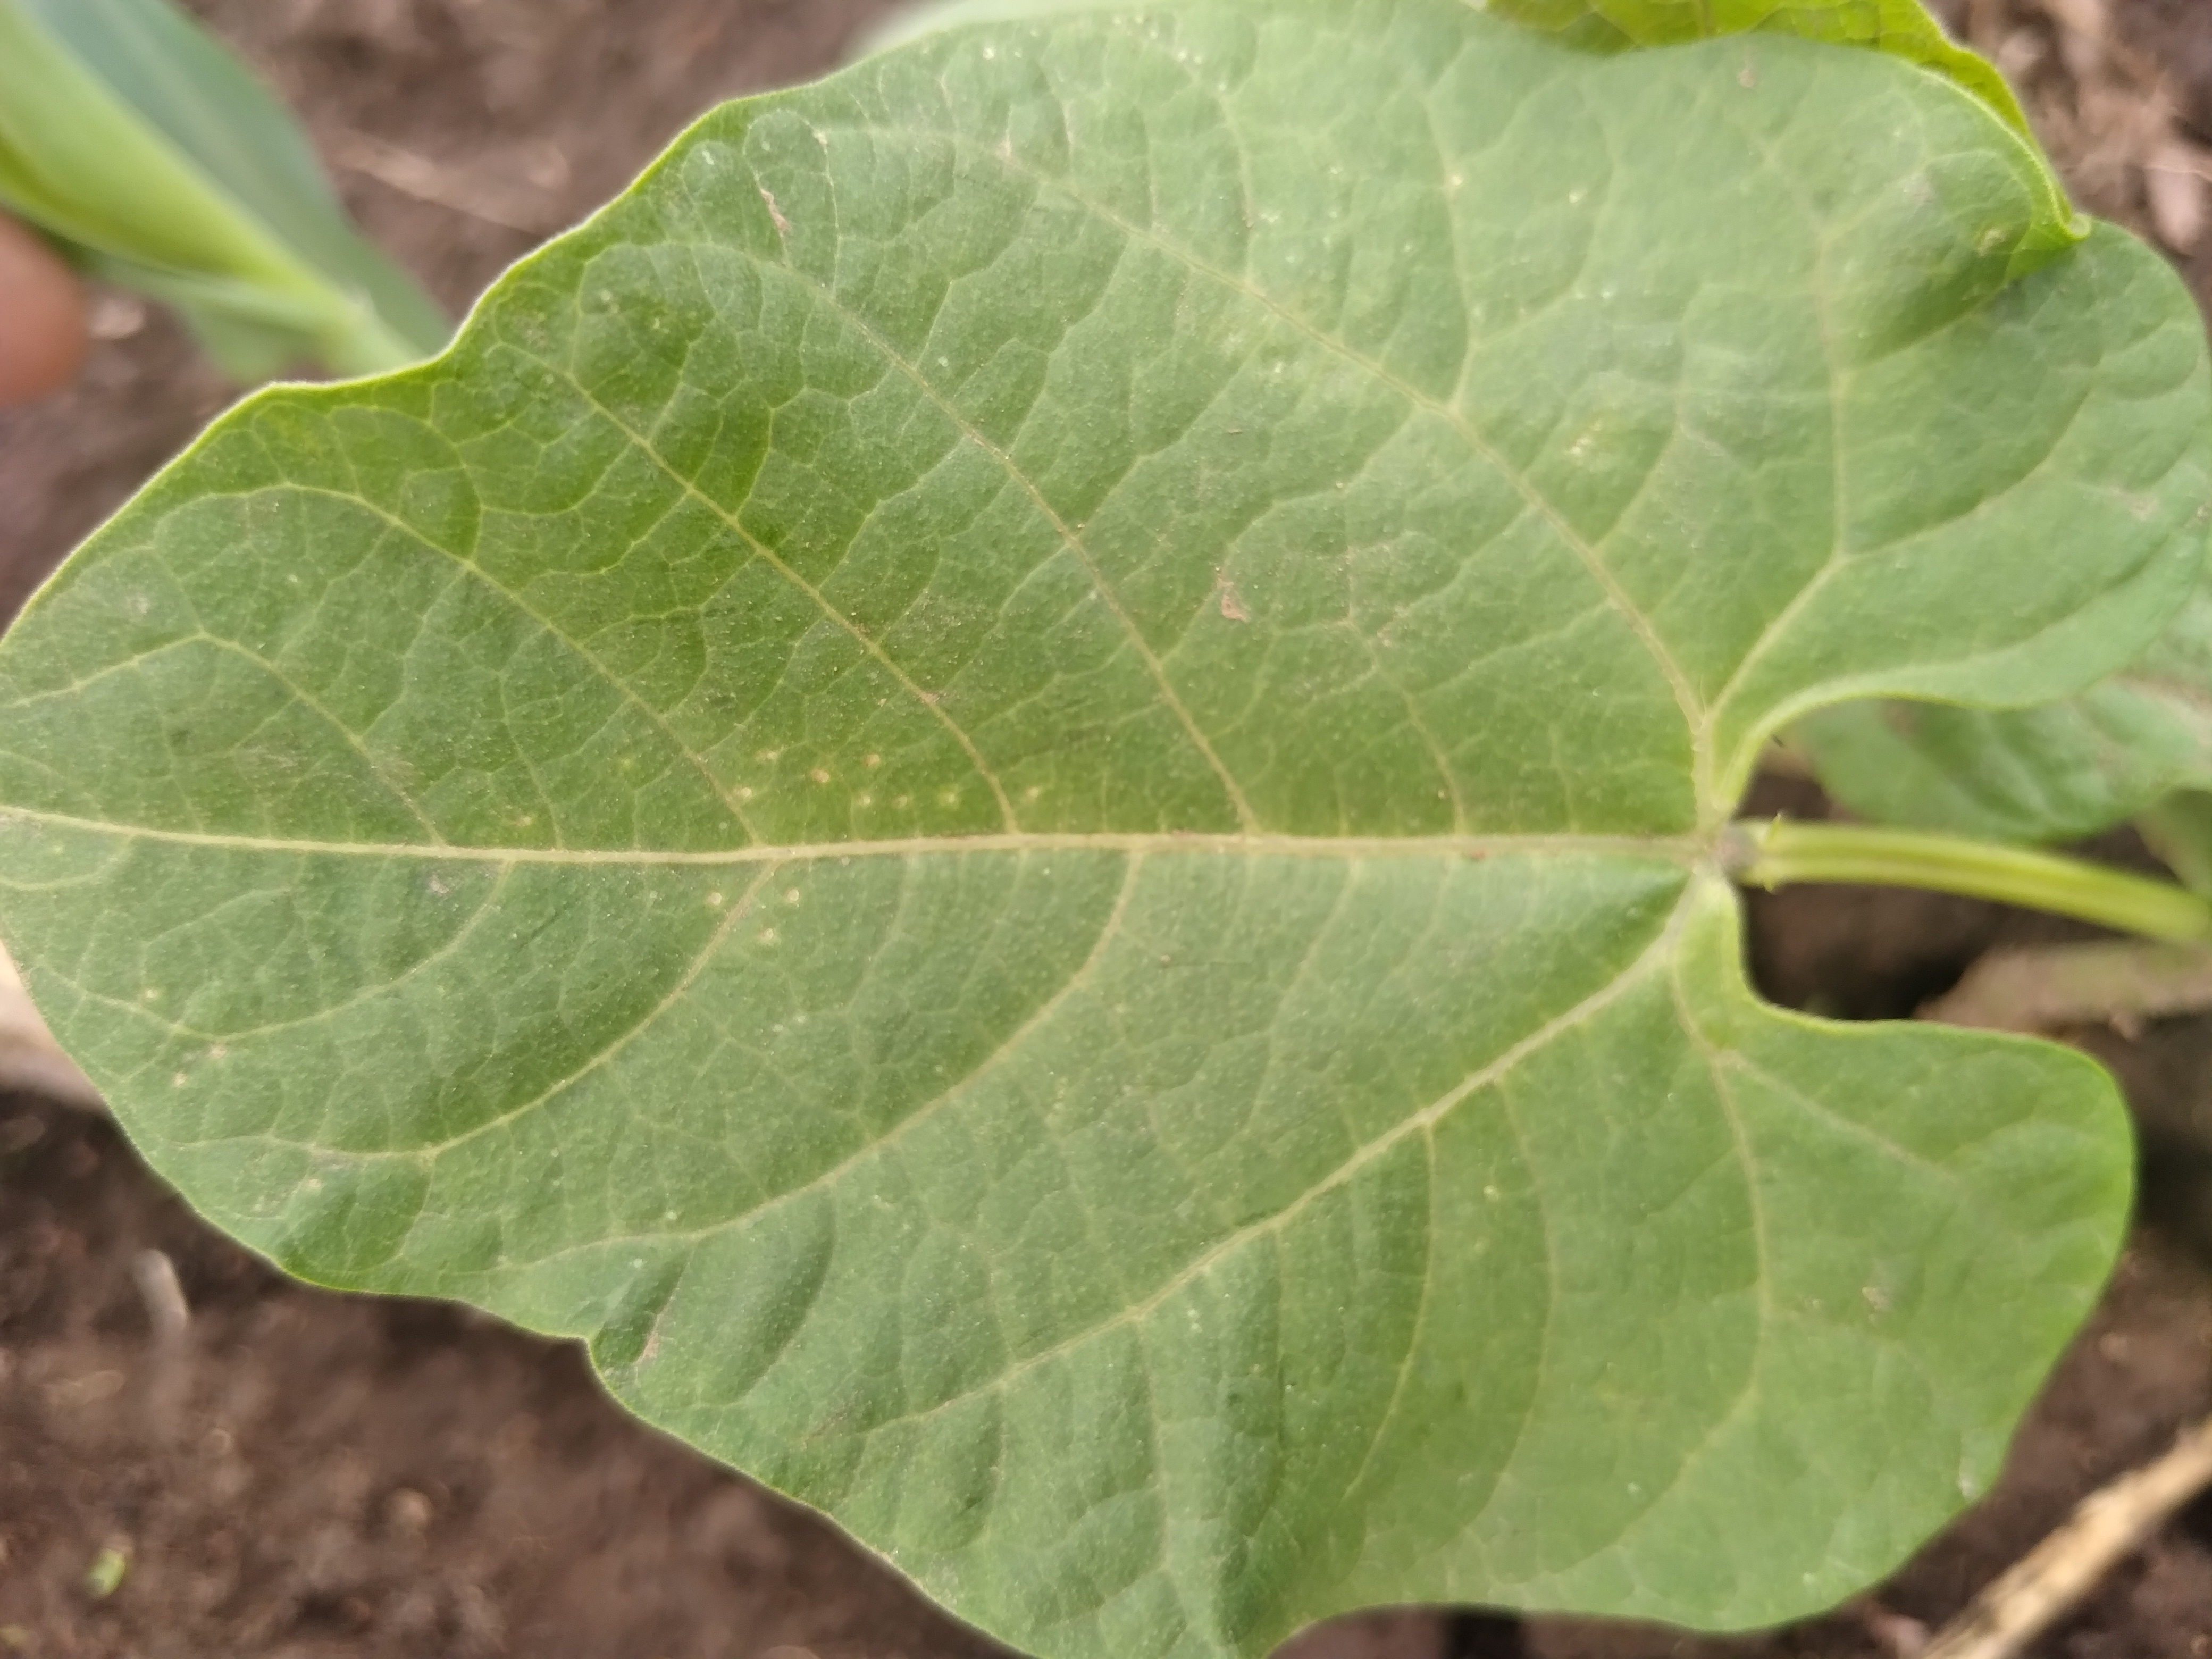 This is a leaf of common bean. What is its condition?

healthy
